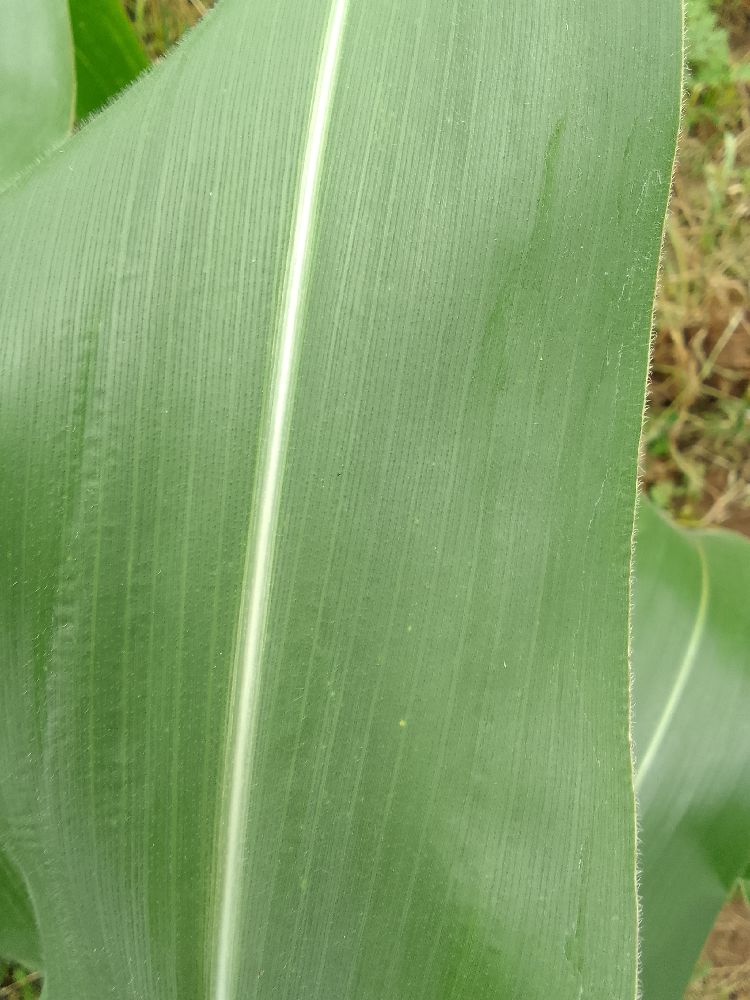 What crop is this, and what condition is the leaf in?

maize, healthy
